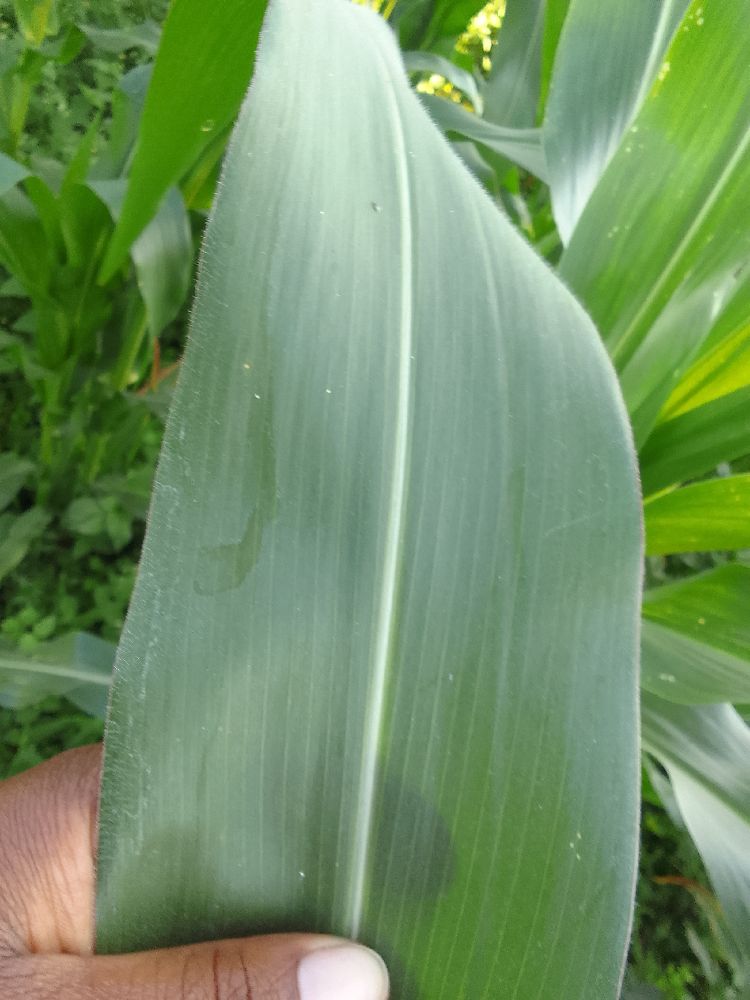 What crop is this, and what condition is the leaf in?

maize, healthy
